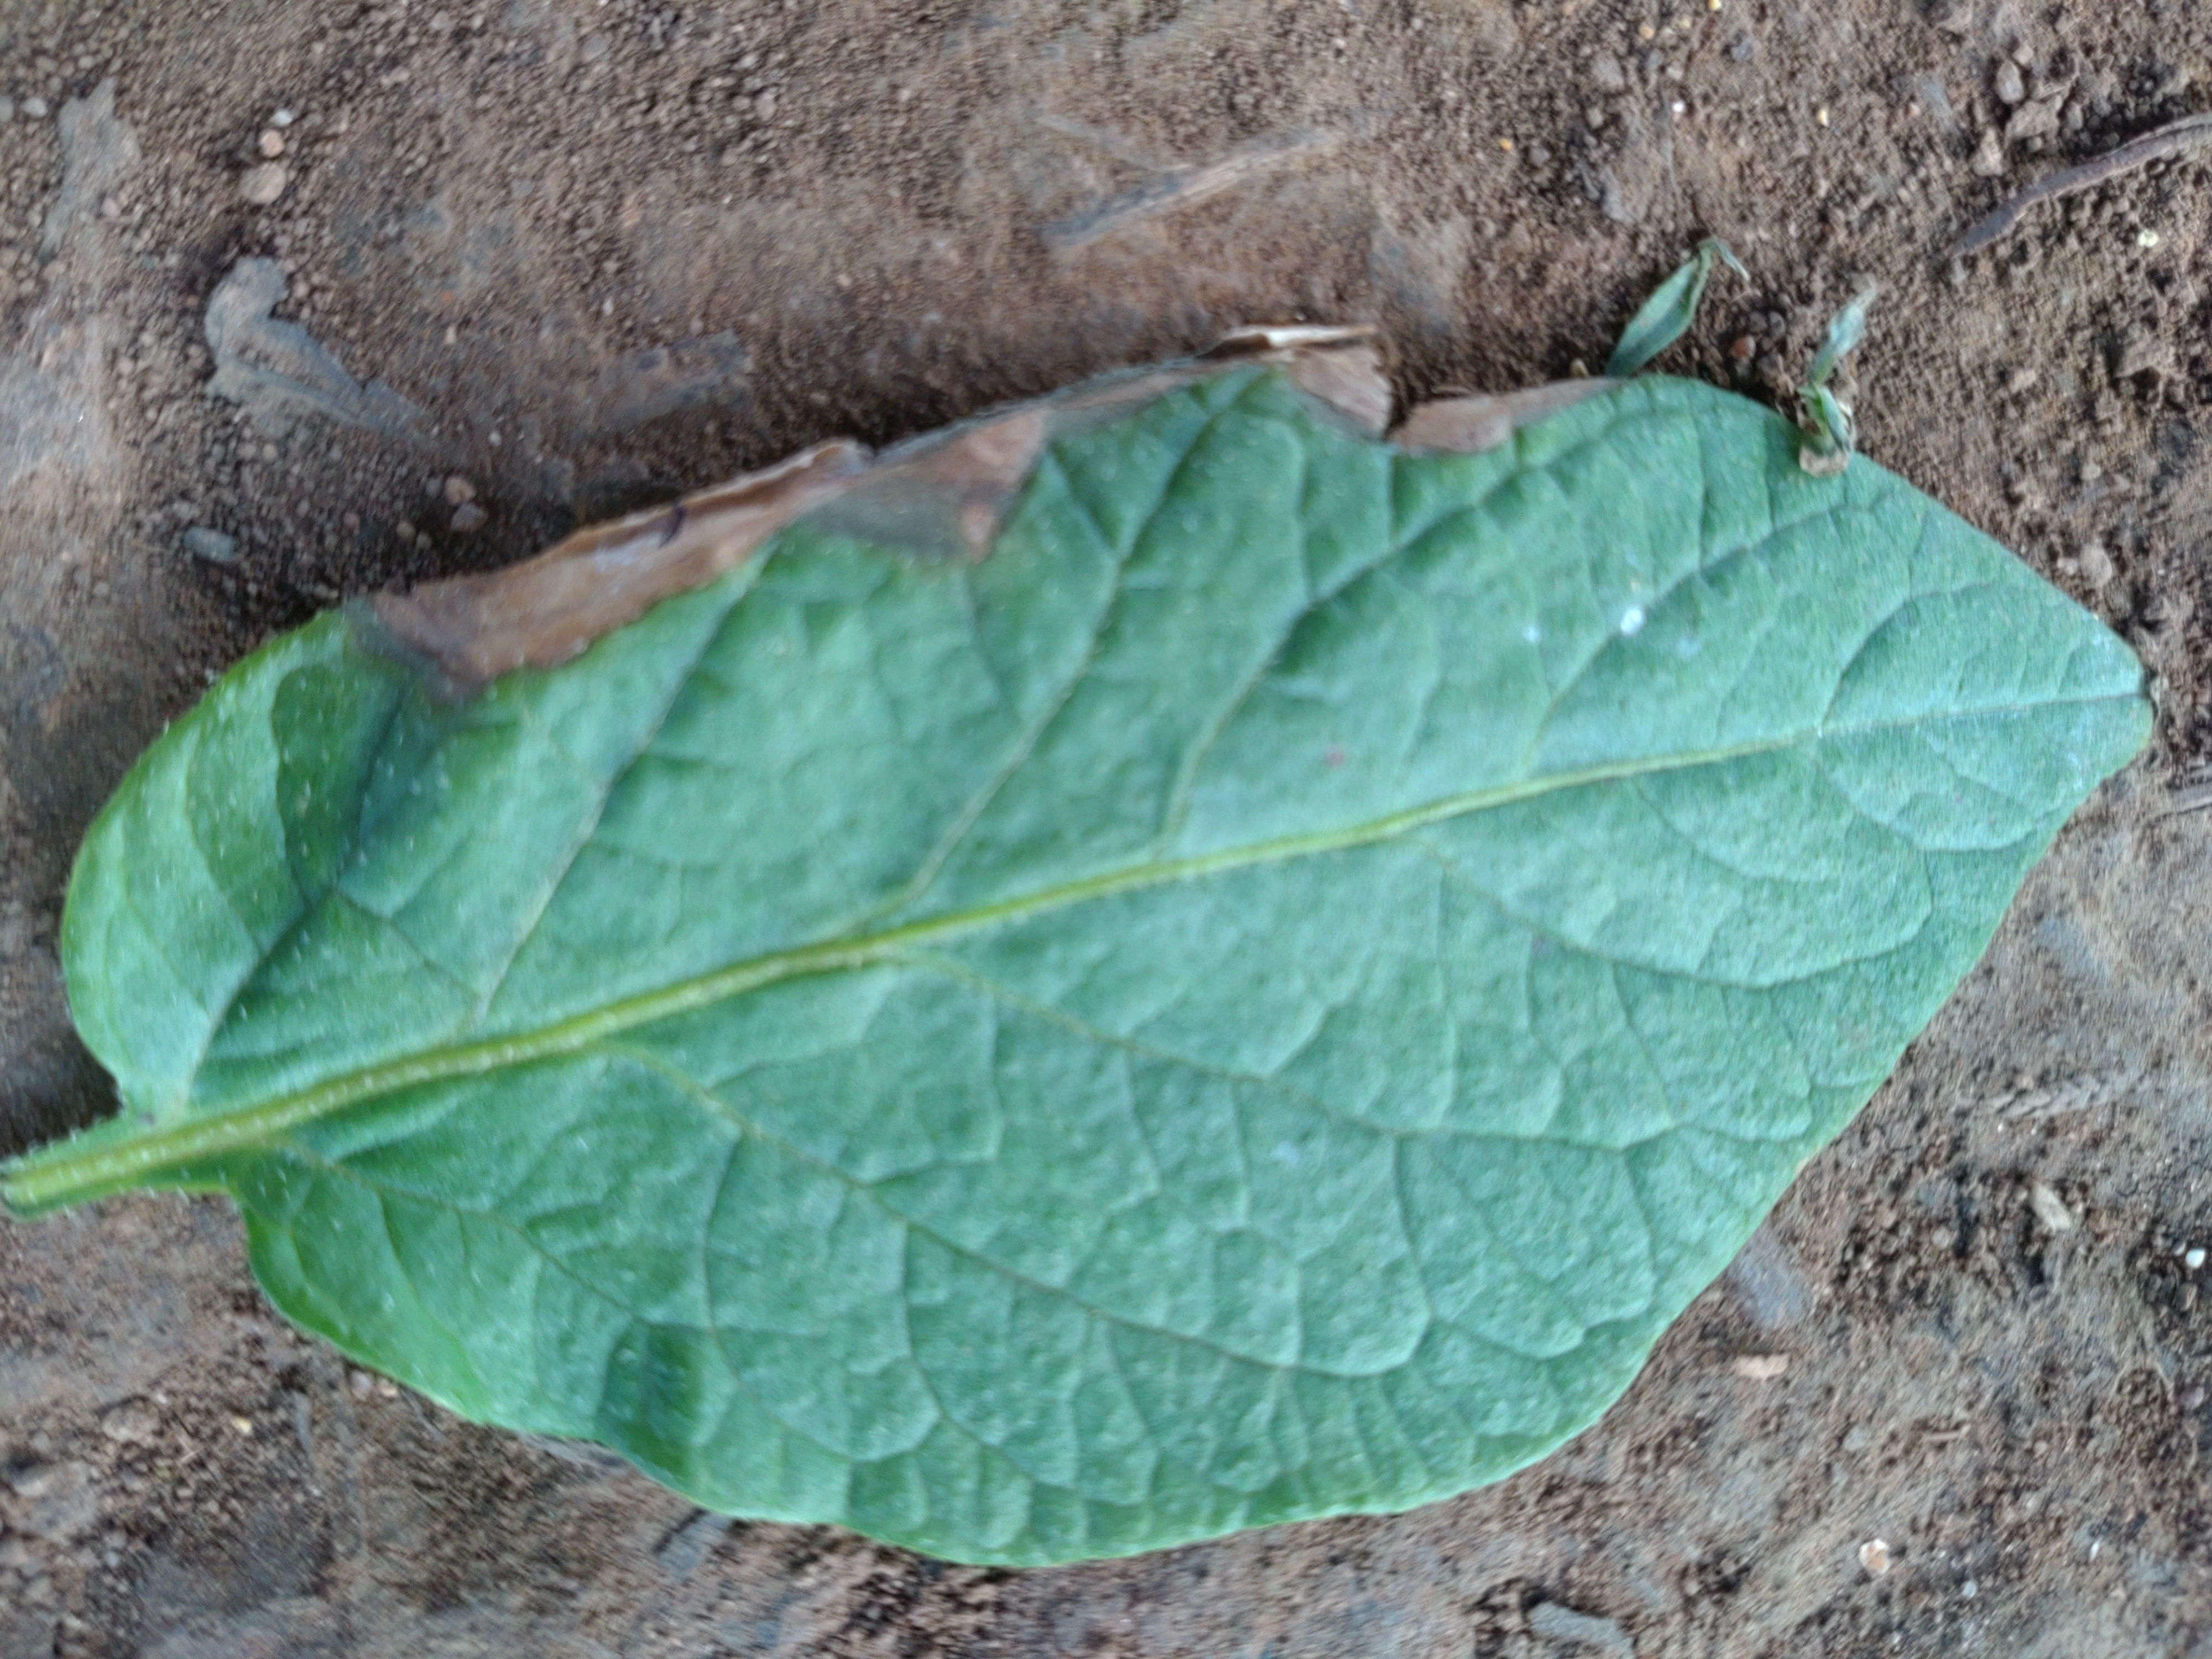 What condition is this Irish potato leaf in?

early blight
